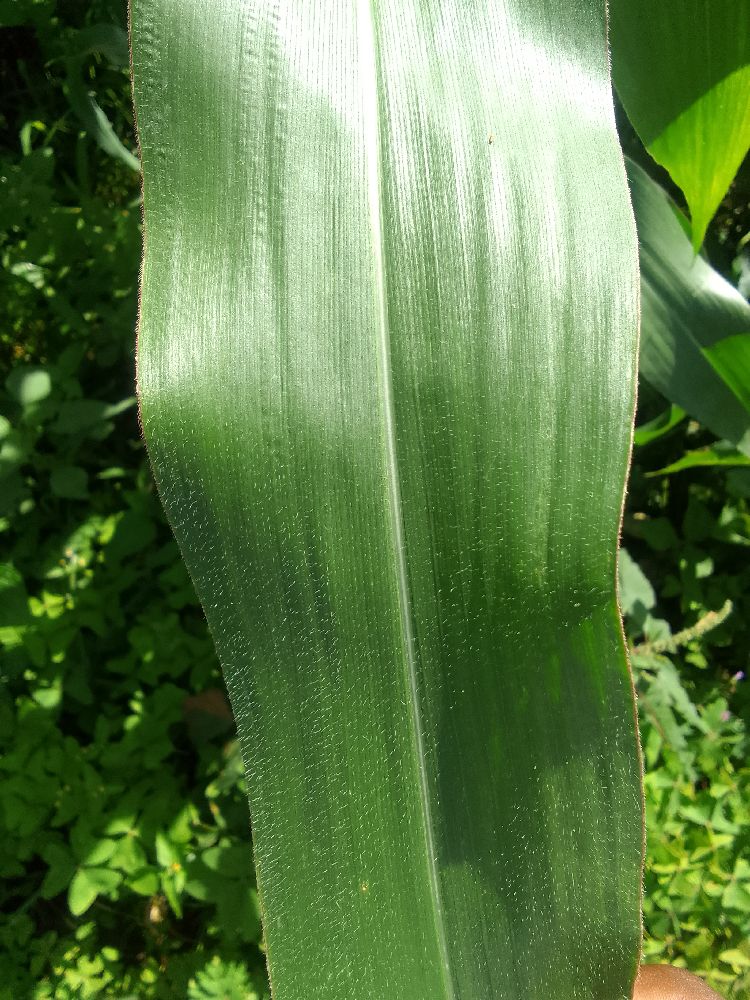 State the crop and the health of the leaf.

maize, healthy
